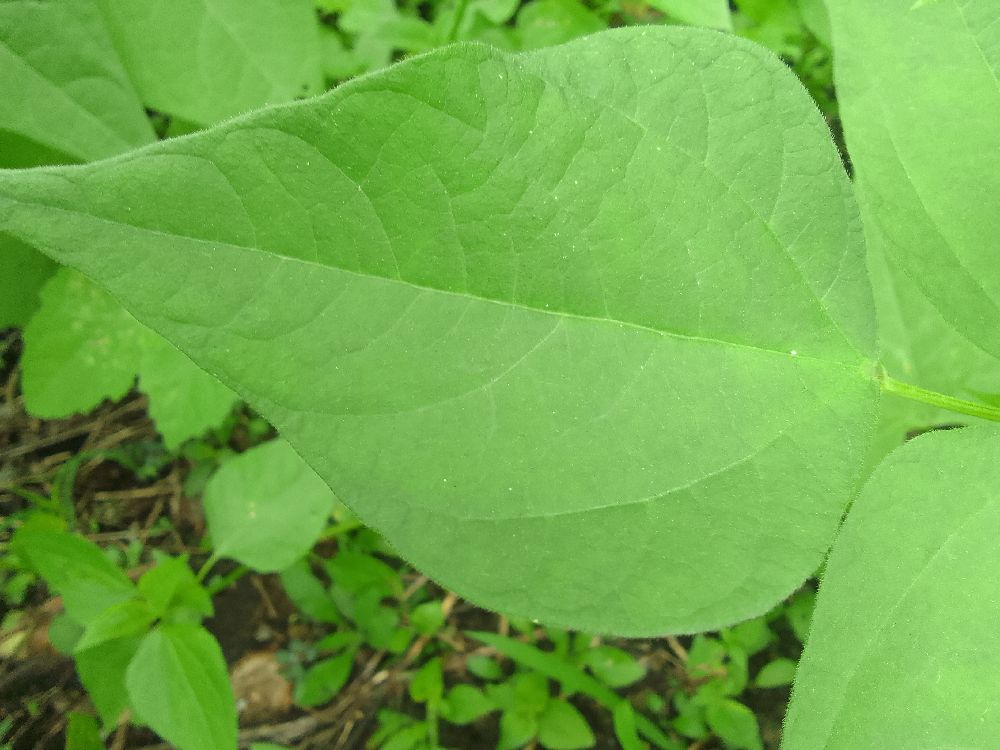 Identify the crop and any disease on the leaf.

common bean, healthy
